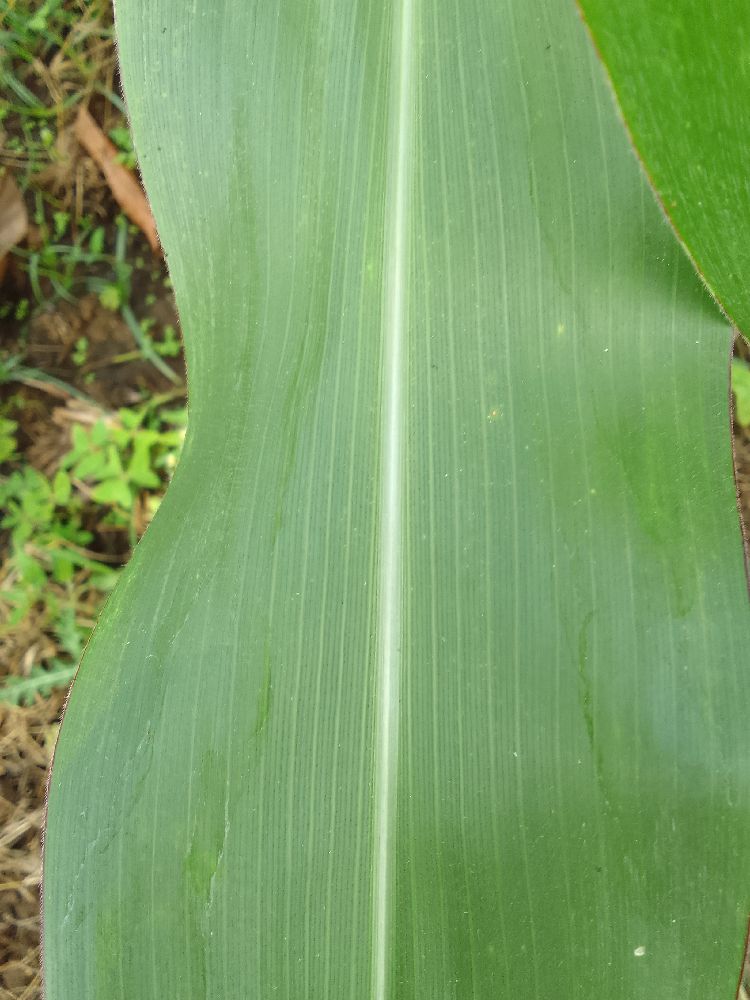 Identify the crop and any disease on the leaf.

maize, healthy
